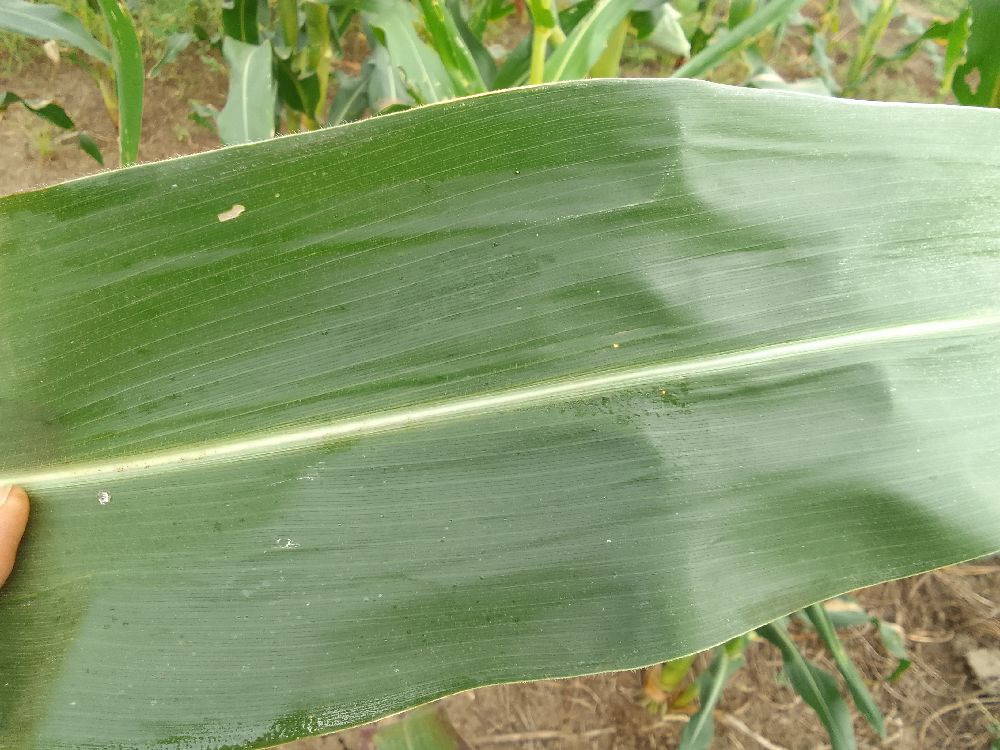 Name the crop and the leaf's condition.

maize, healthy
